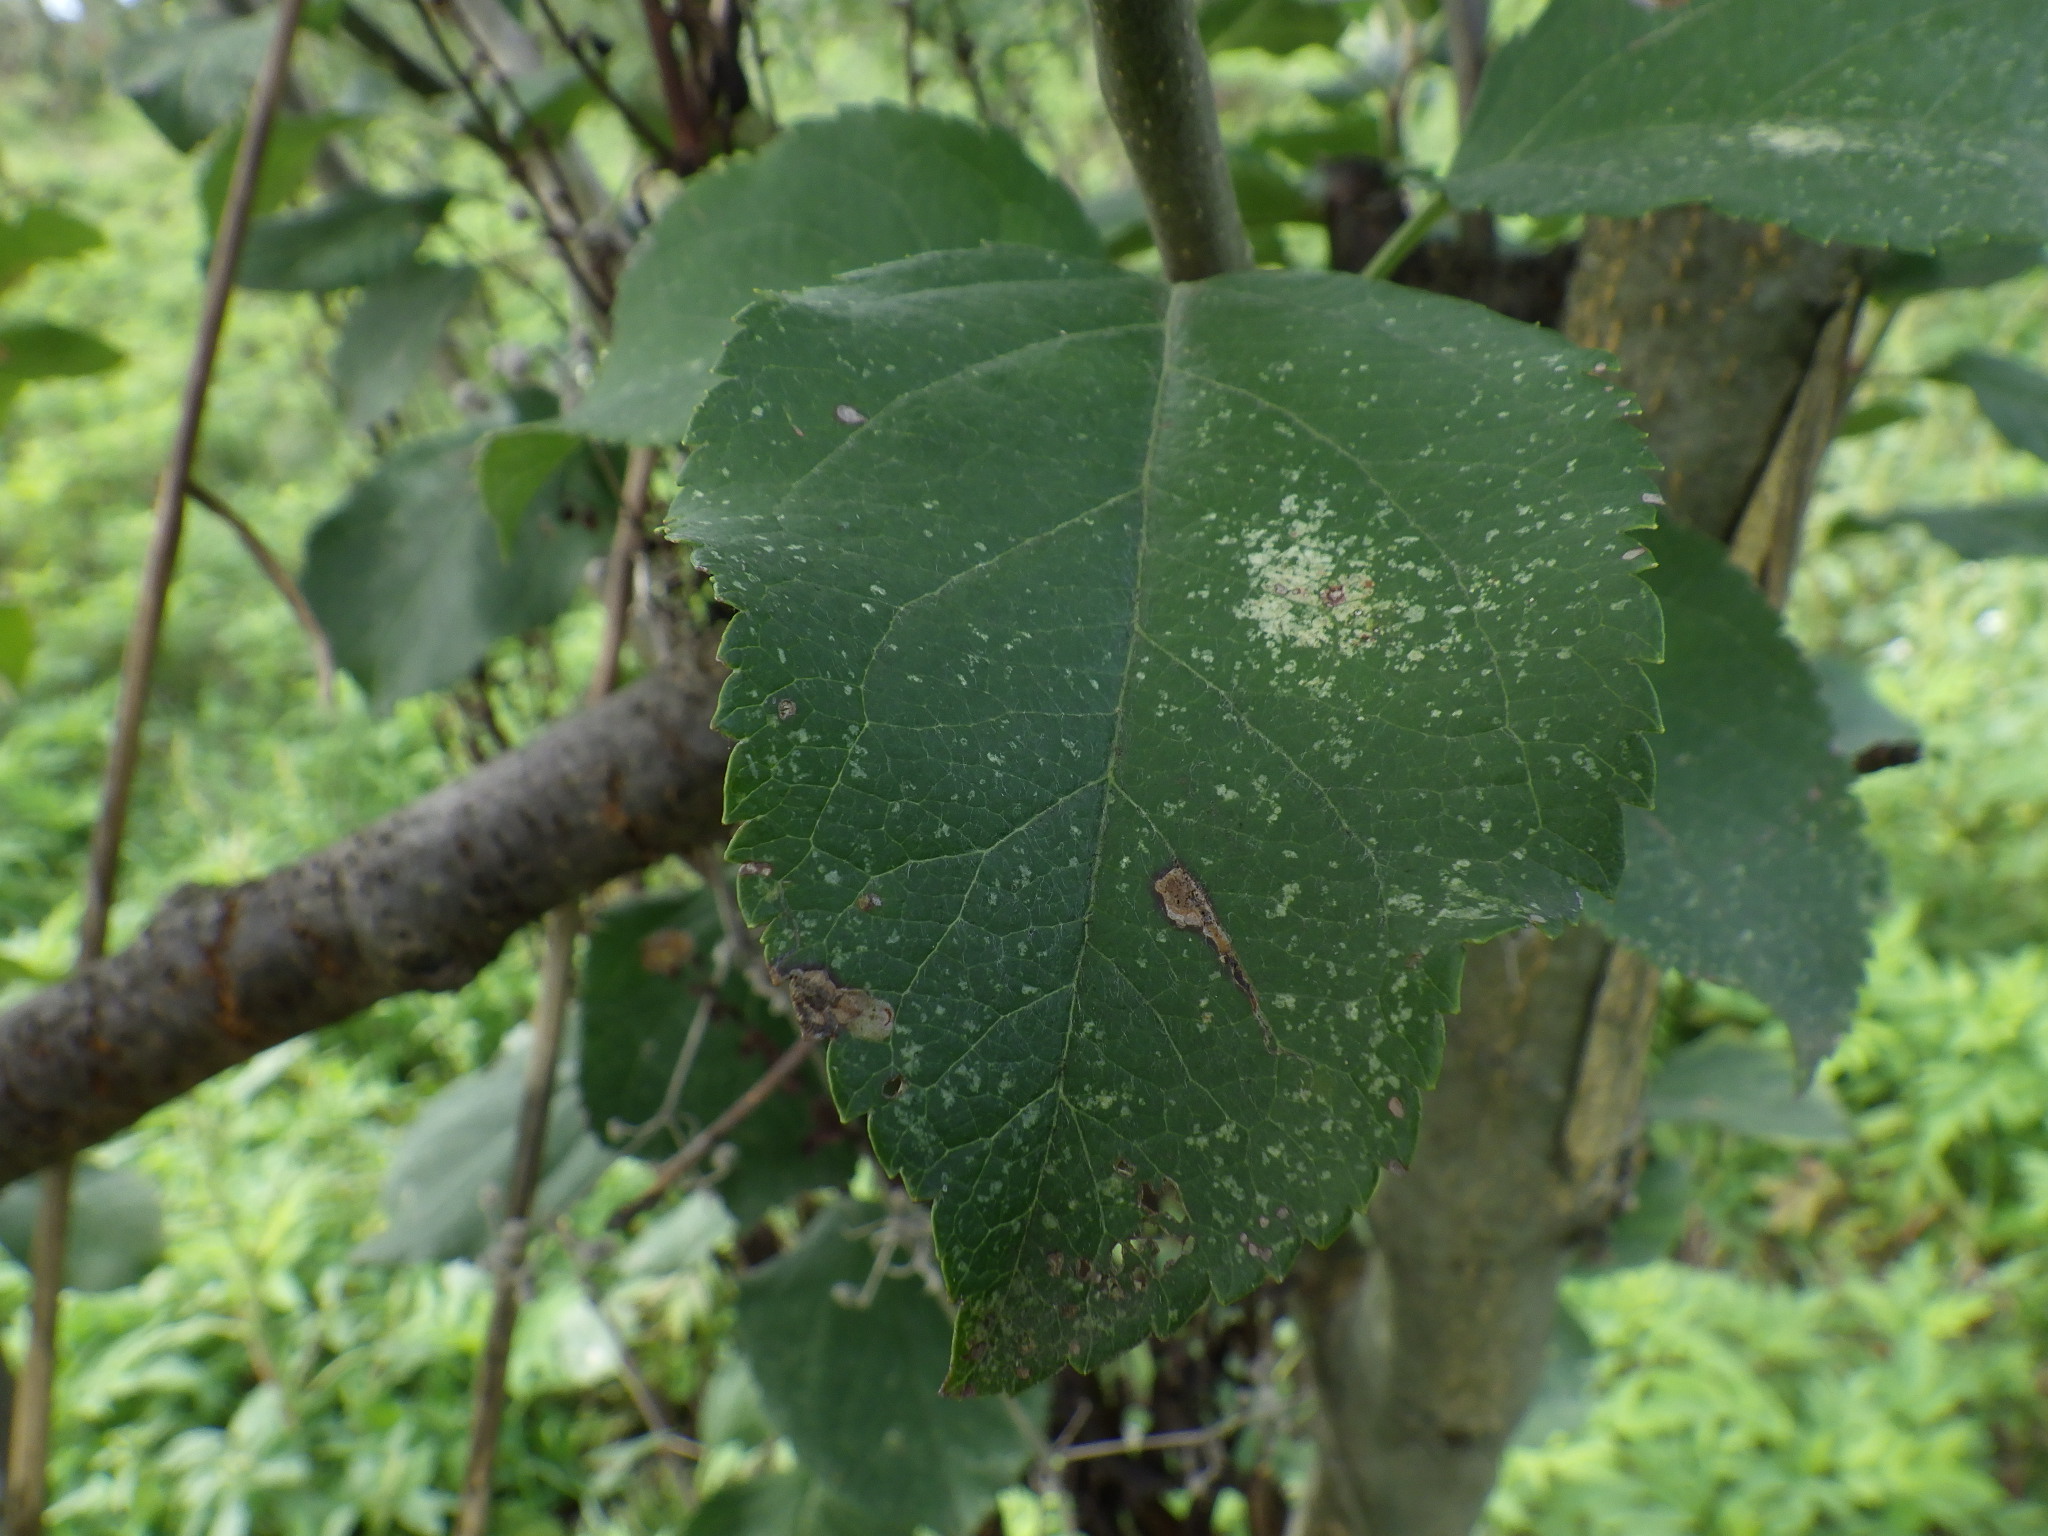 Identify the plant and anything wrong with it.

apple, alternaria, mites
